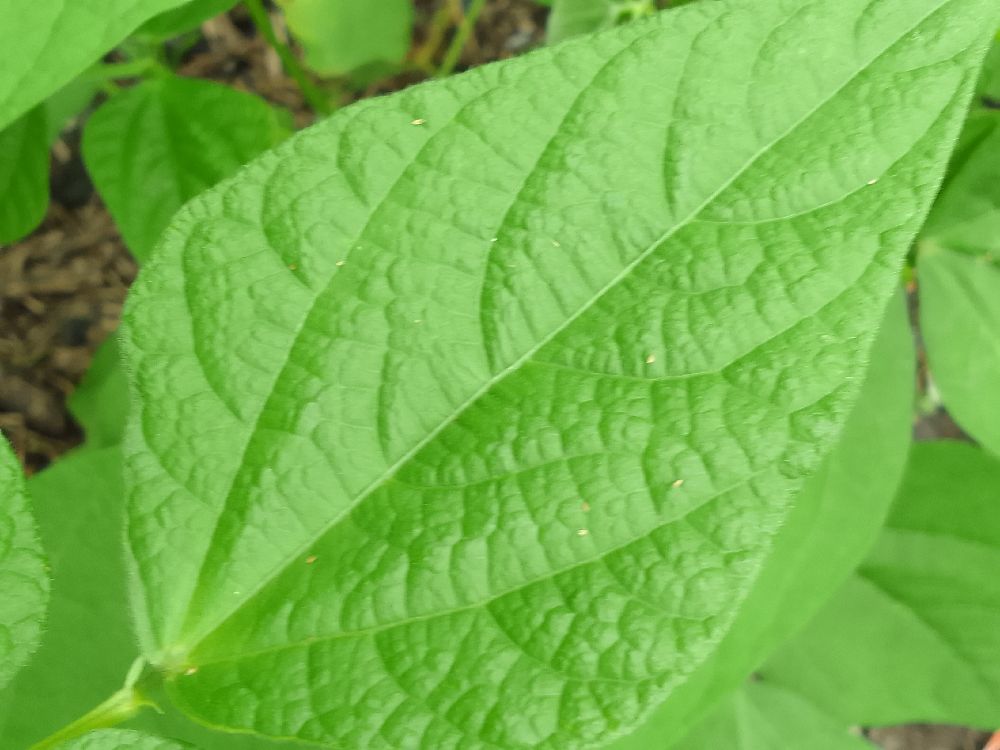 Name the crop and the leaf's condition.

common bean, healthy
